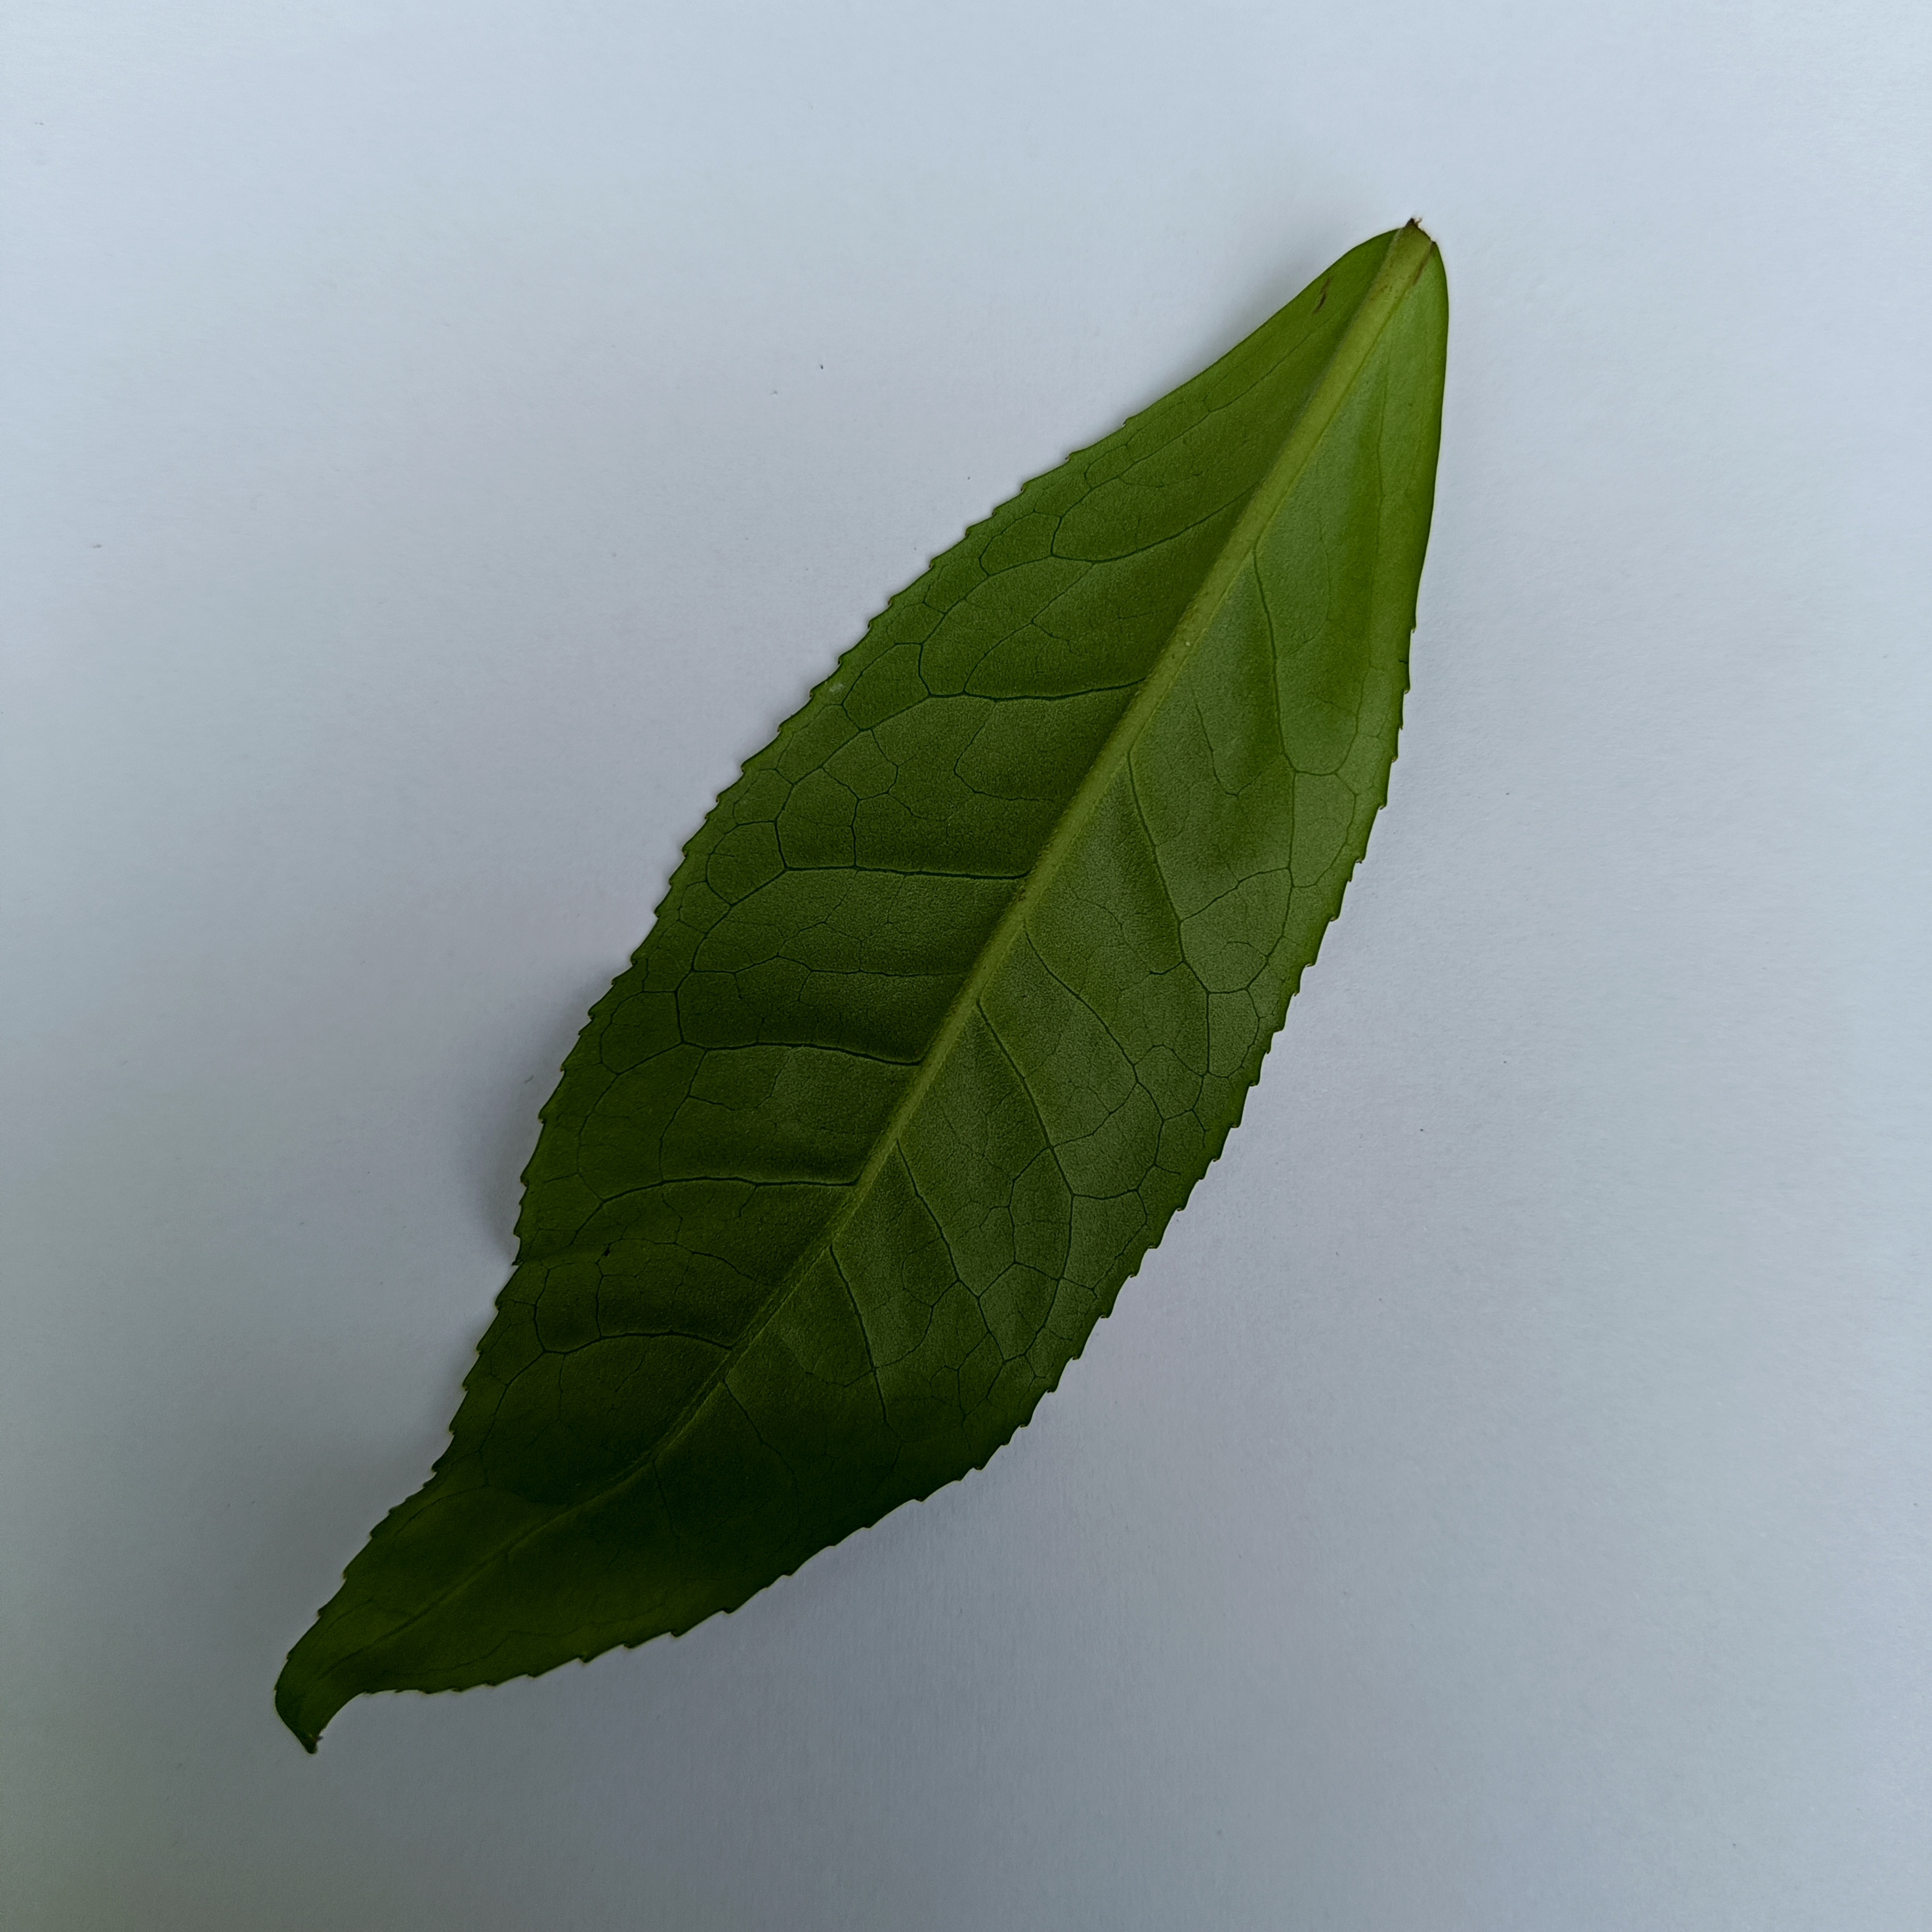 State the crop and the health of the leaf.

tea, healthy
